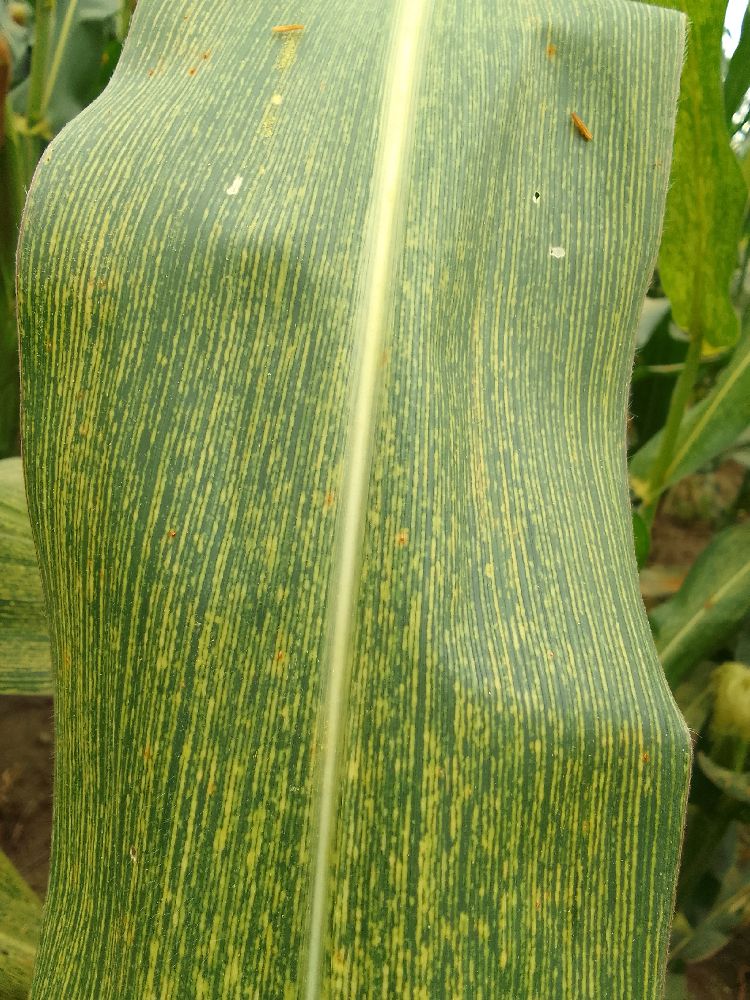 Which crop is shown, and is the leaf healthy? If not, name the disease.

maize, maize streak virus
